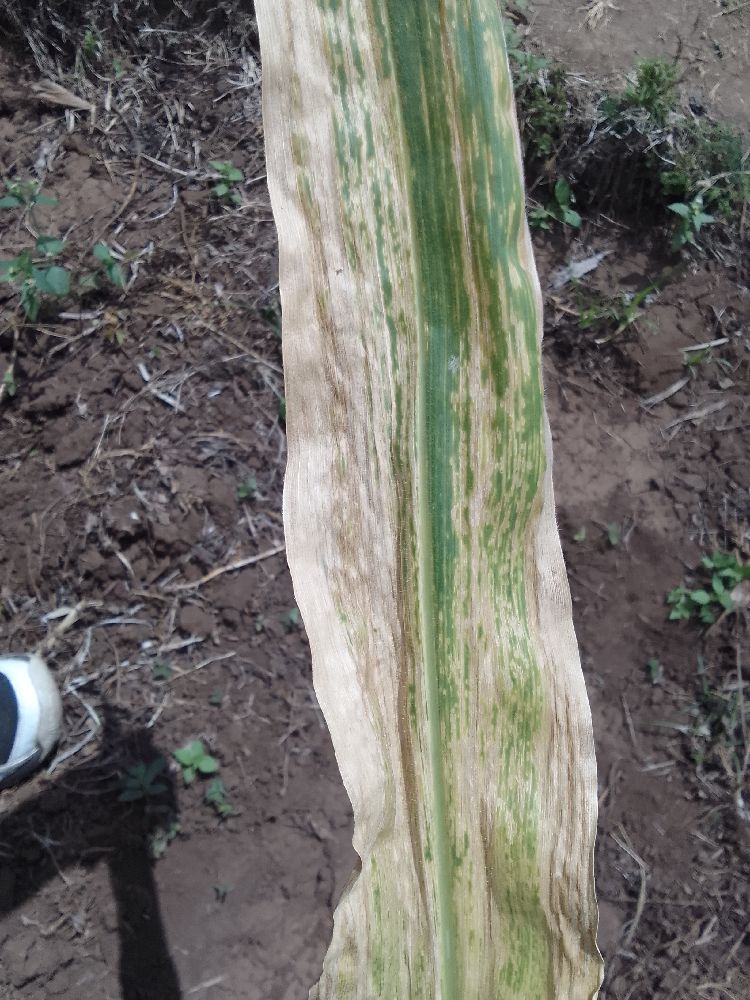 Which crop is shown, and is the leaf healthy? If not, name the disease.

maize, maize lethal necrosis
